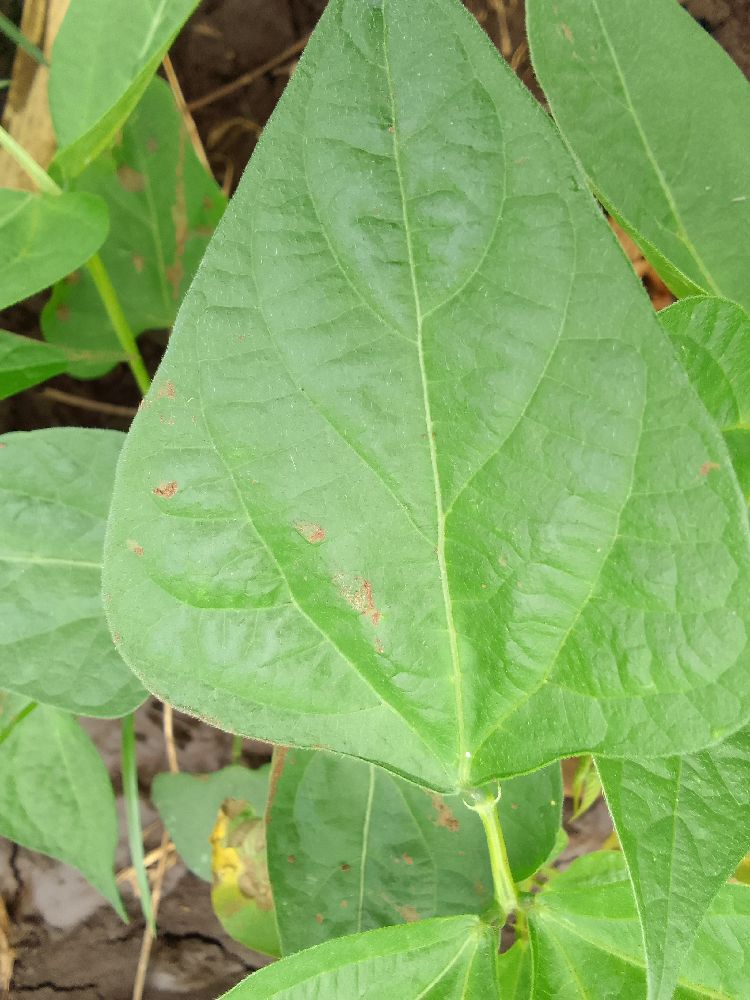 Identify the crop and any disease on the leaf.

common bean, healthy
